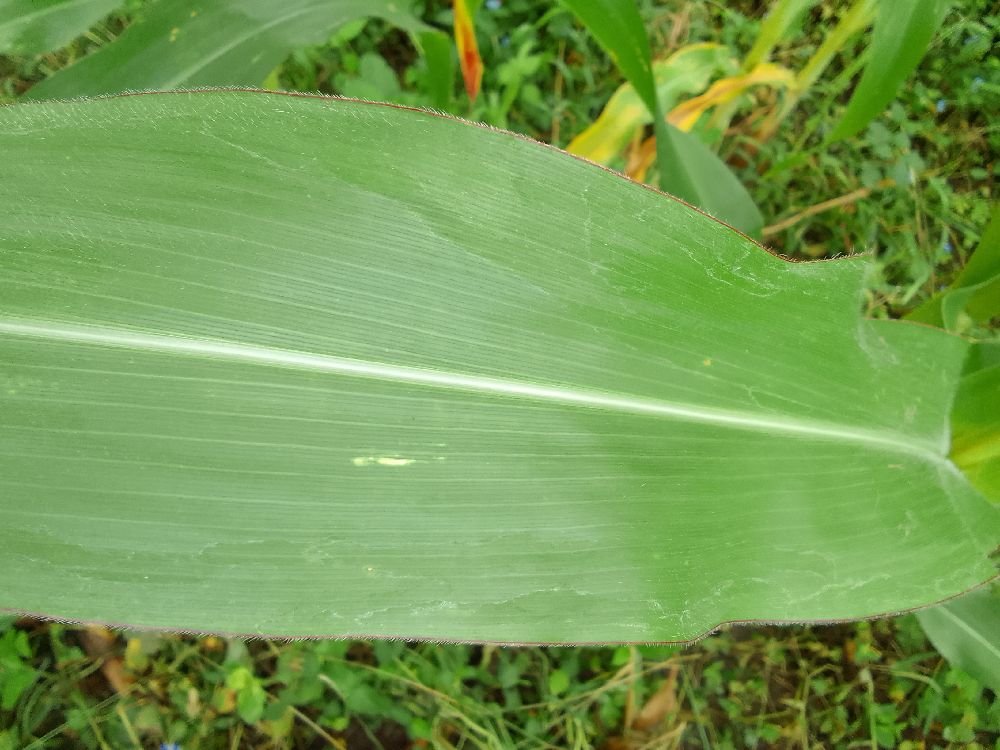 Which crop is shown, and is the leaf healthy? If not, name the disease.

maize, healthy
